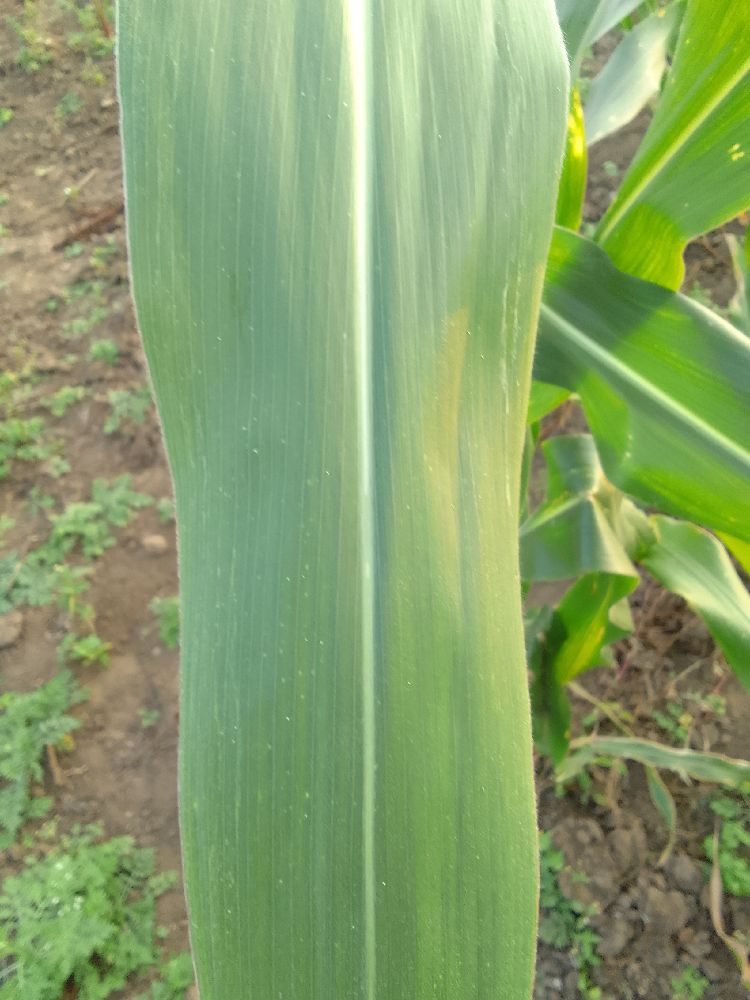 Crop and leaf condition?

maize, healthy
